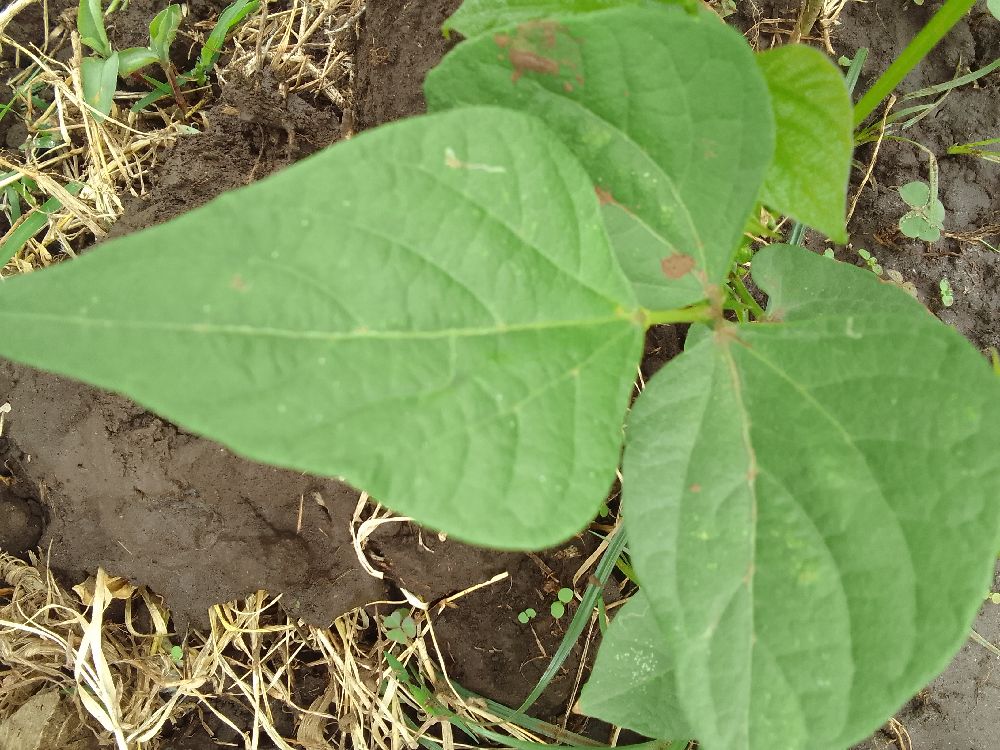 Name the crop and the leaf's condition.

common bean, healthy
